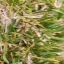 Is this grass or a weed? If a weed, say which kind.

grass
